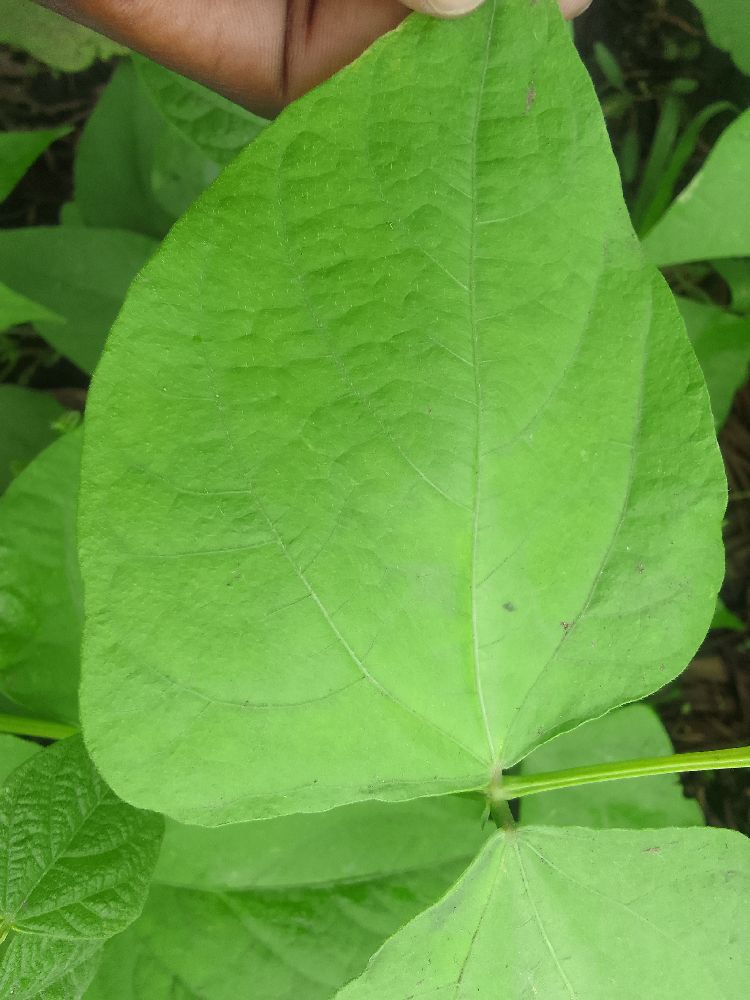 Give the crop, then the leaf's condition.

common bean, healthy
